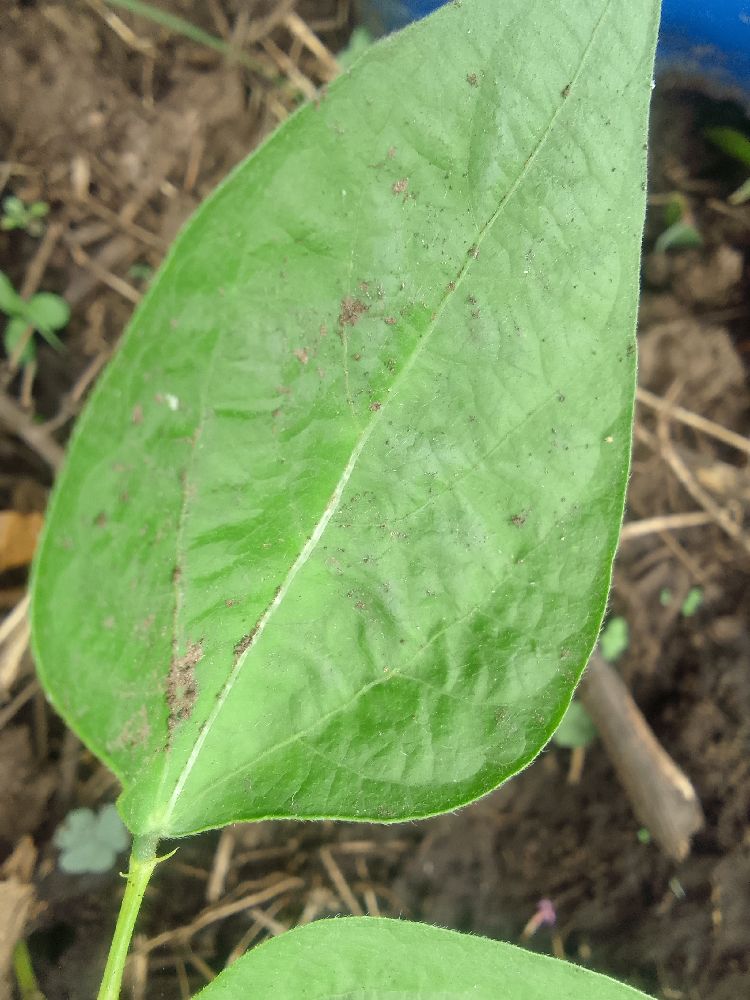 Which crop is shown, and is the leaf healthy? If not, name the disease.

common bean, healthy
